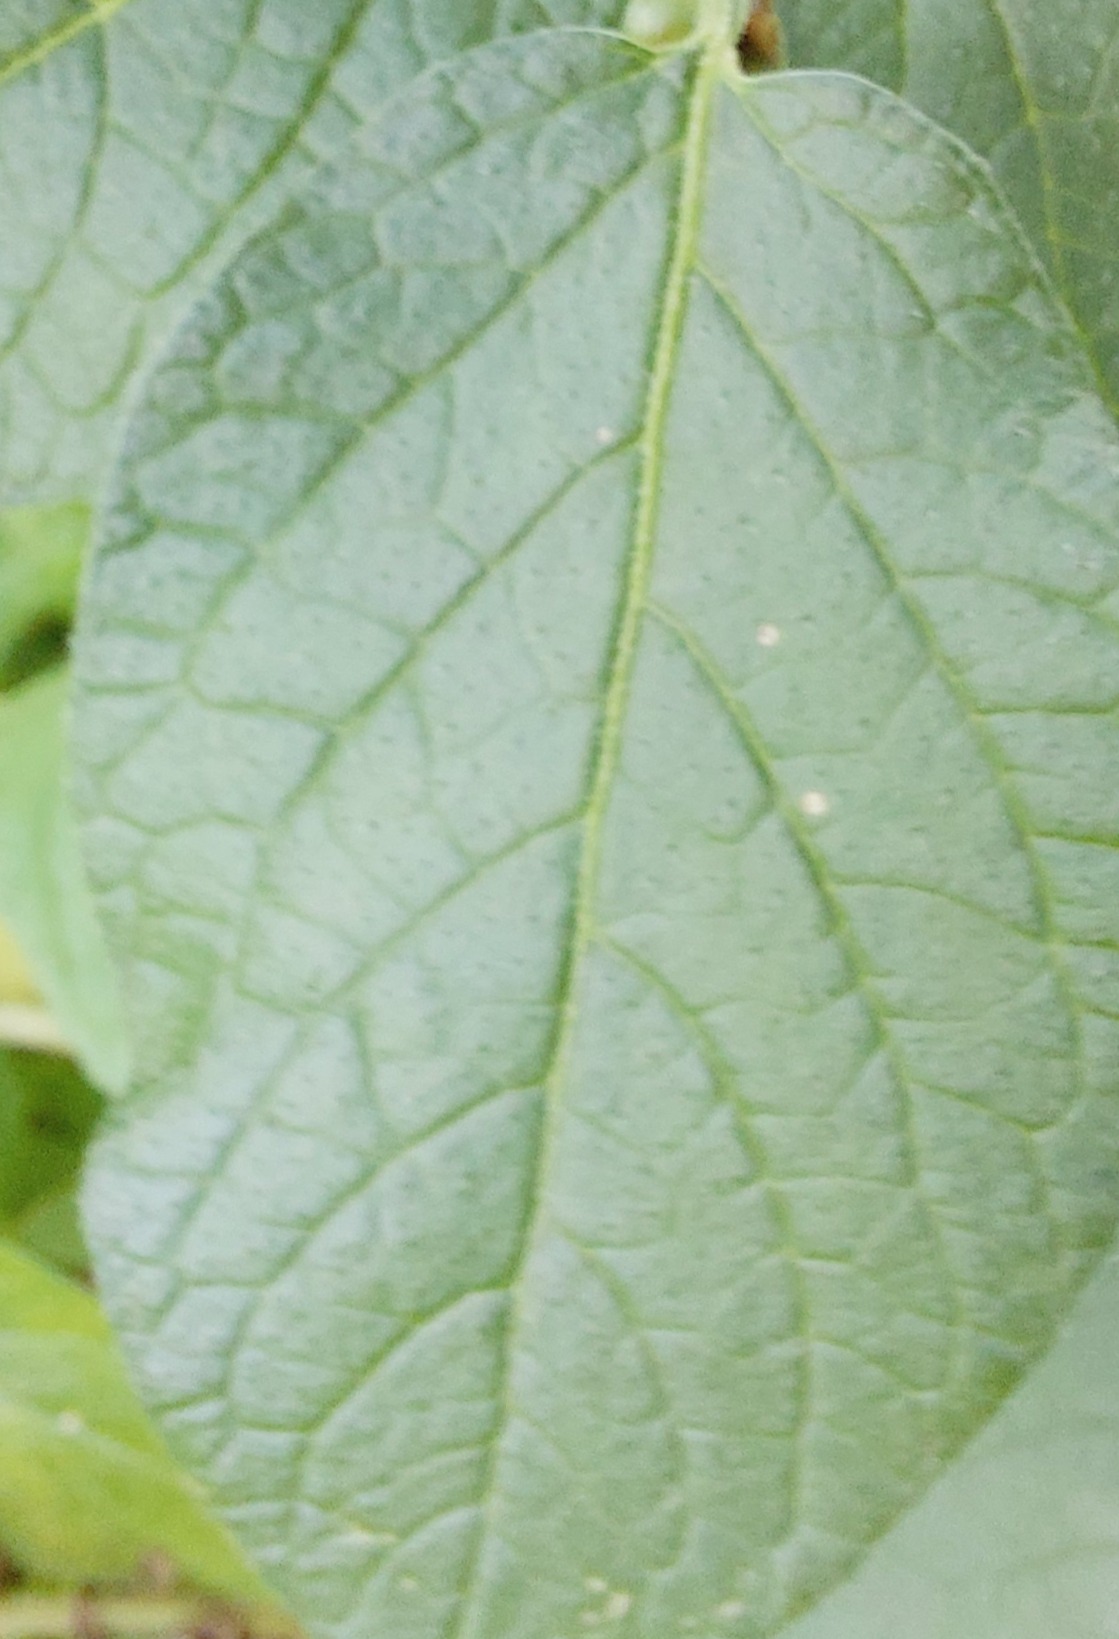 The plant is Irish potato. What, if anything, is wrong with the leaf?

healthy
